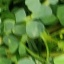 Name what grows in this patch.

unstructured weed
